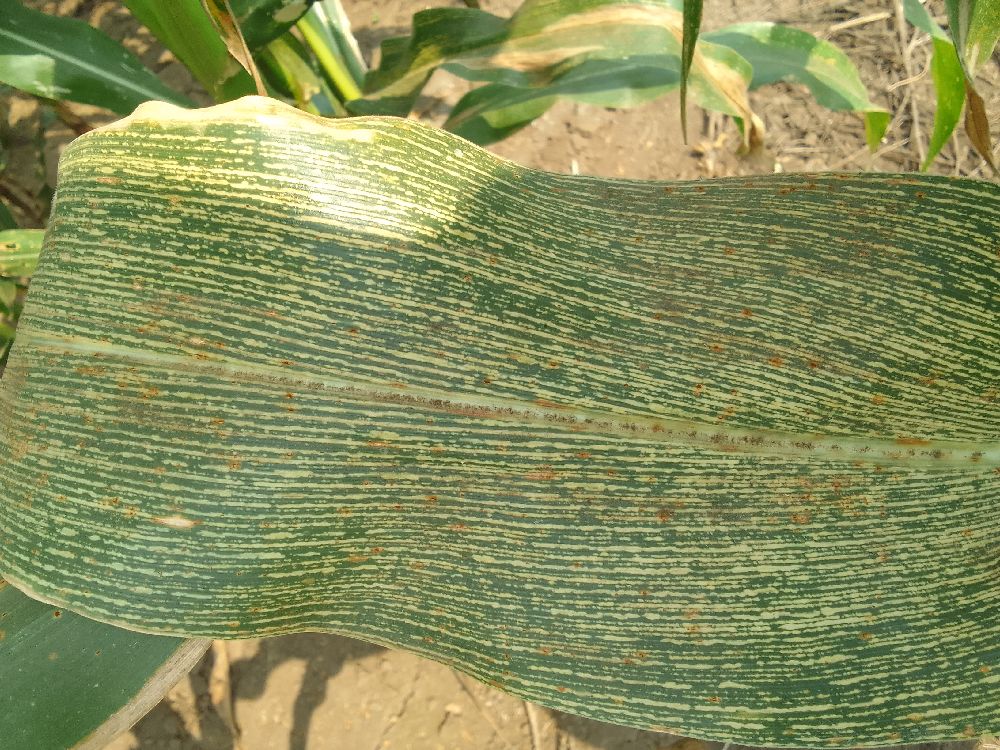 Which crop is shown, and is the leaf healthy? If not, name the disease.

maize, maize streak virus
